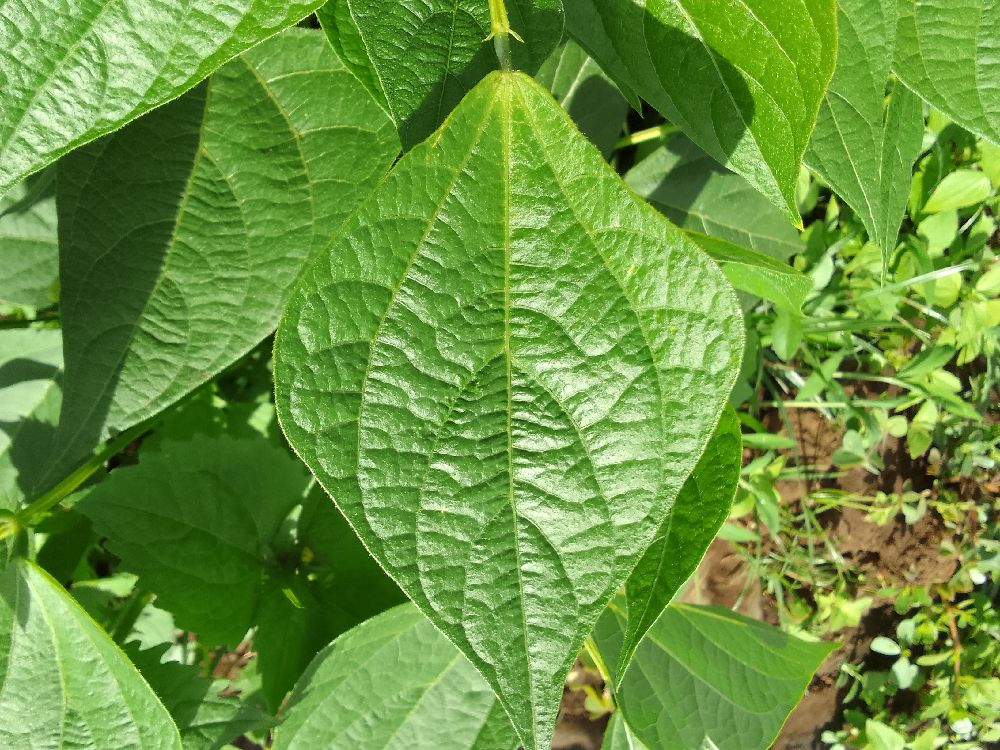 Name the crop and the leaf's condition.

common bean, healthy
